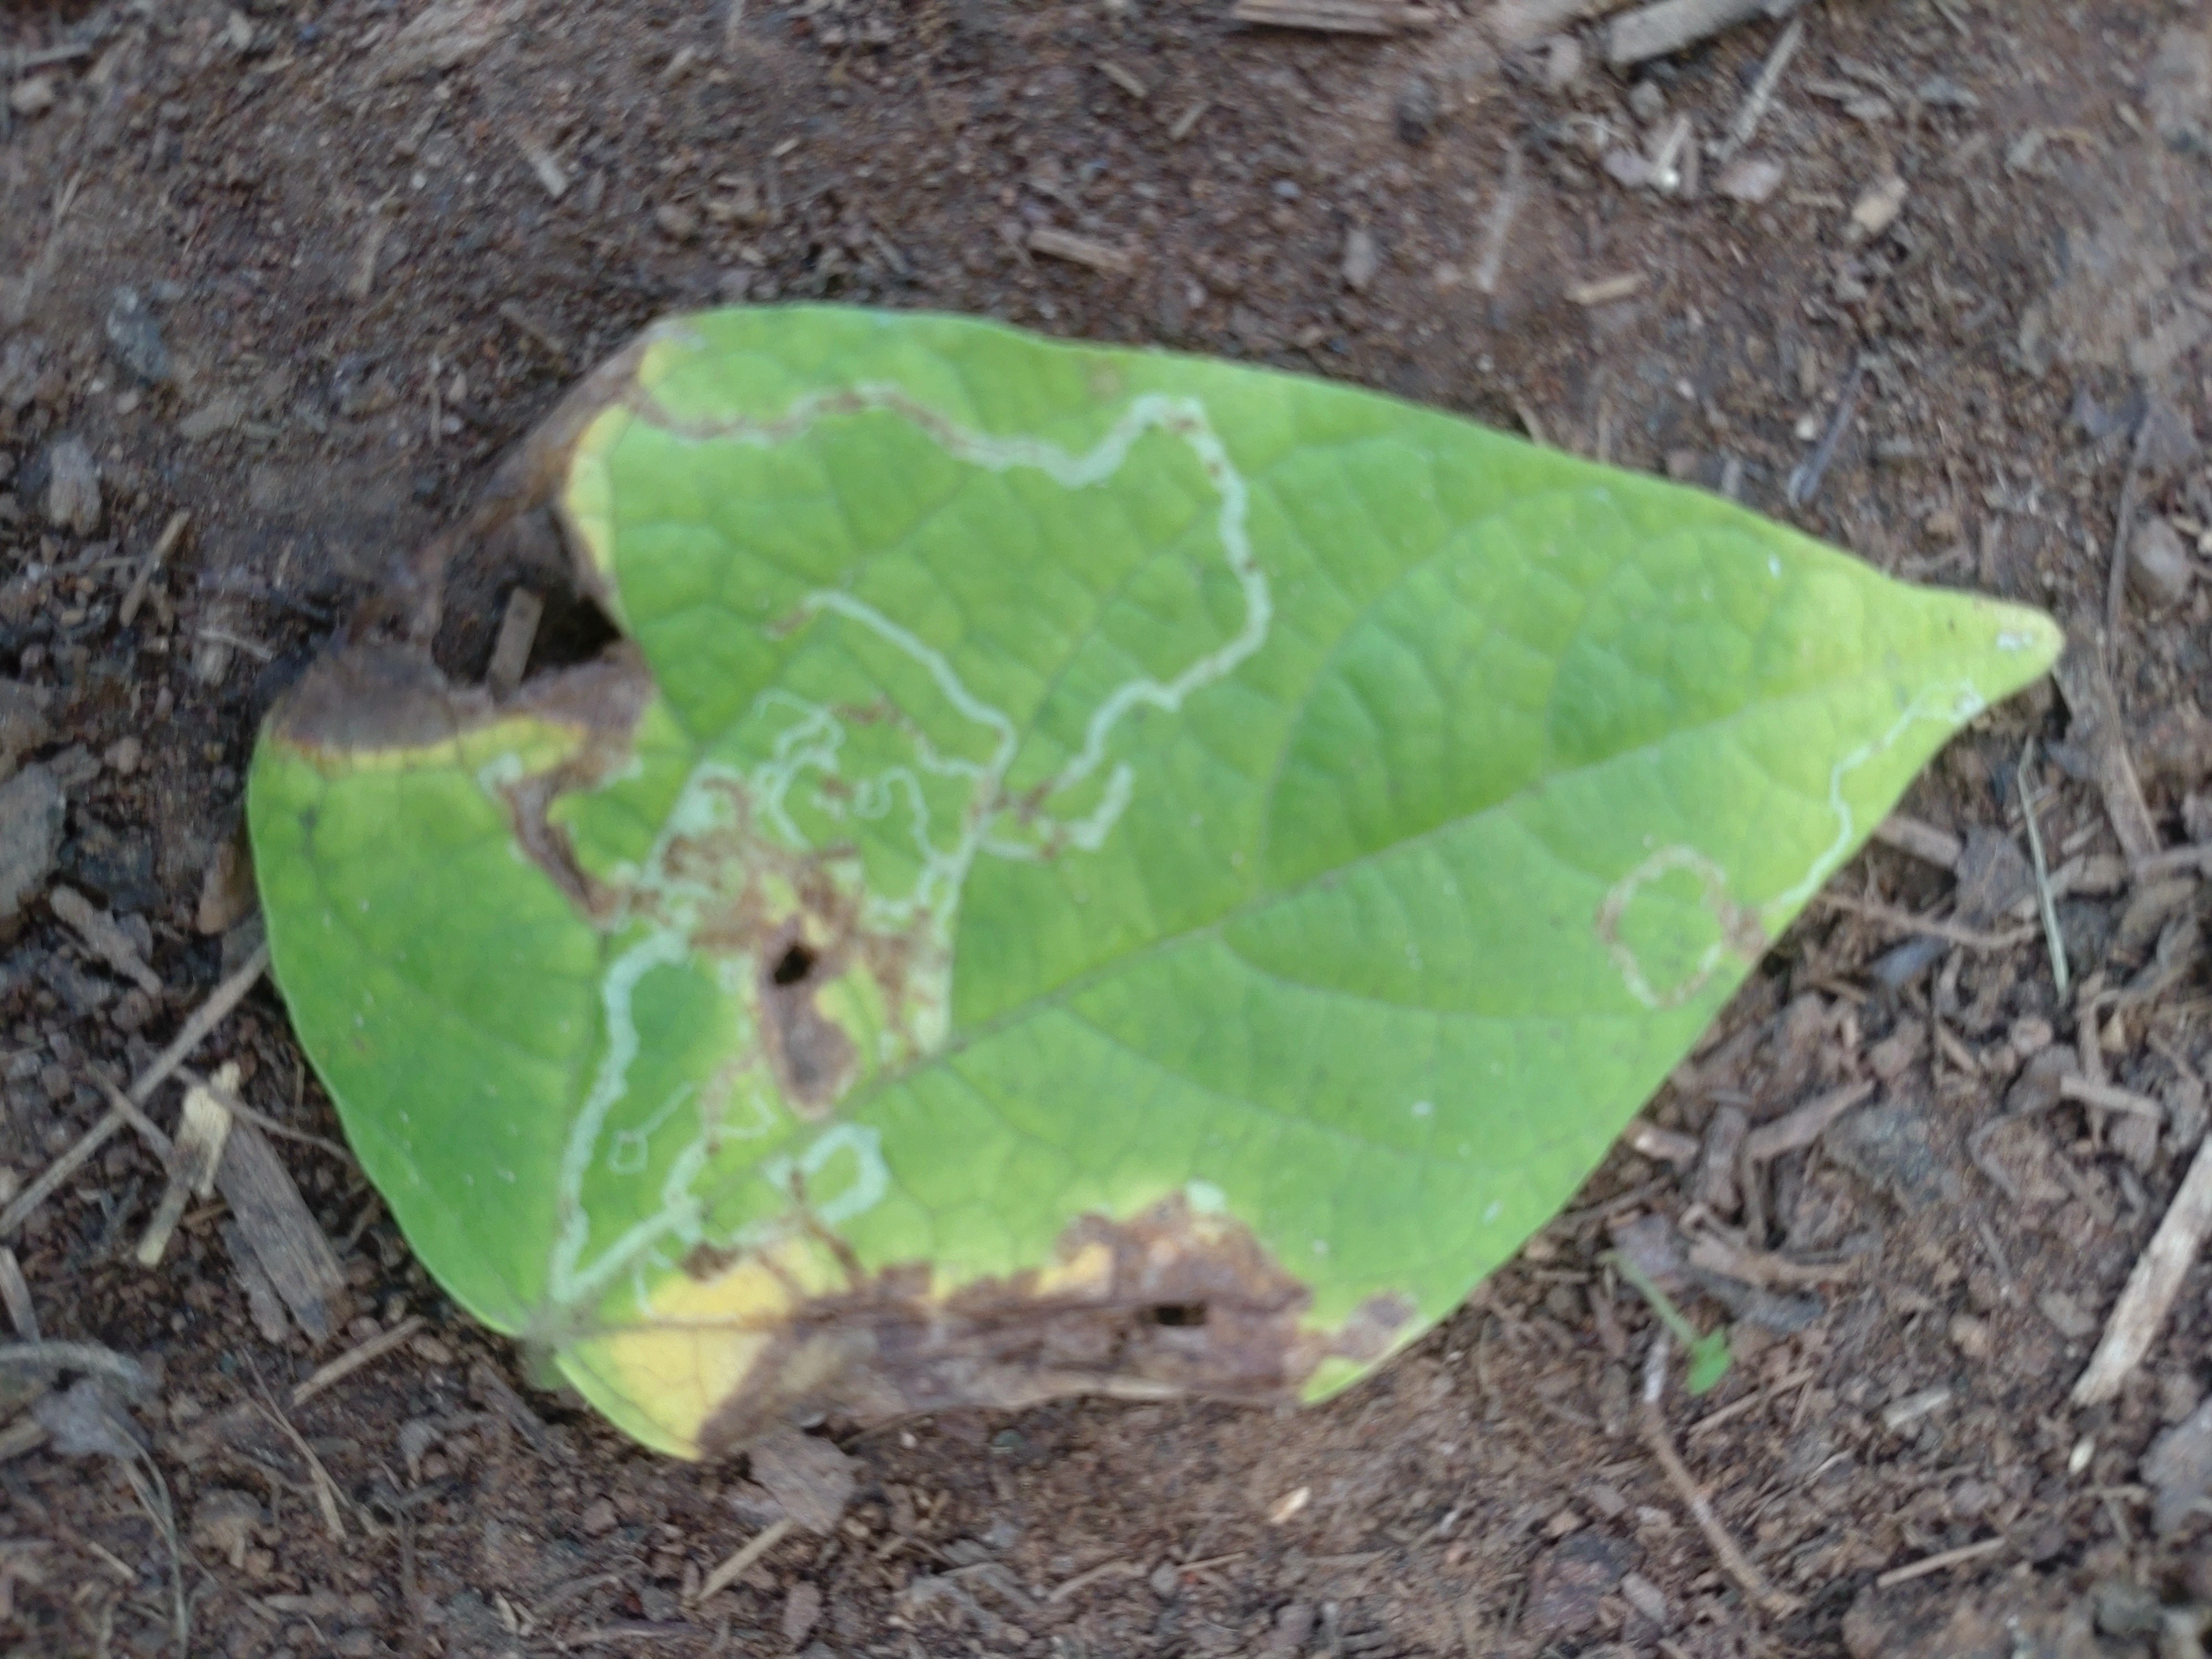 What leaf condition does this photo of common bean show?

anthracnose
